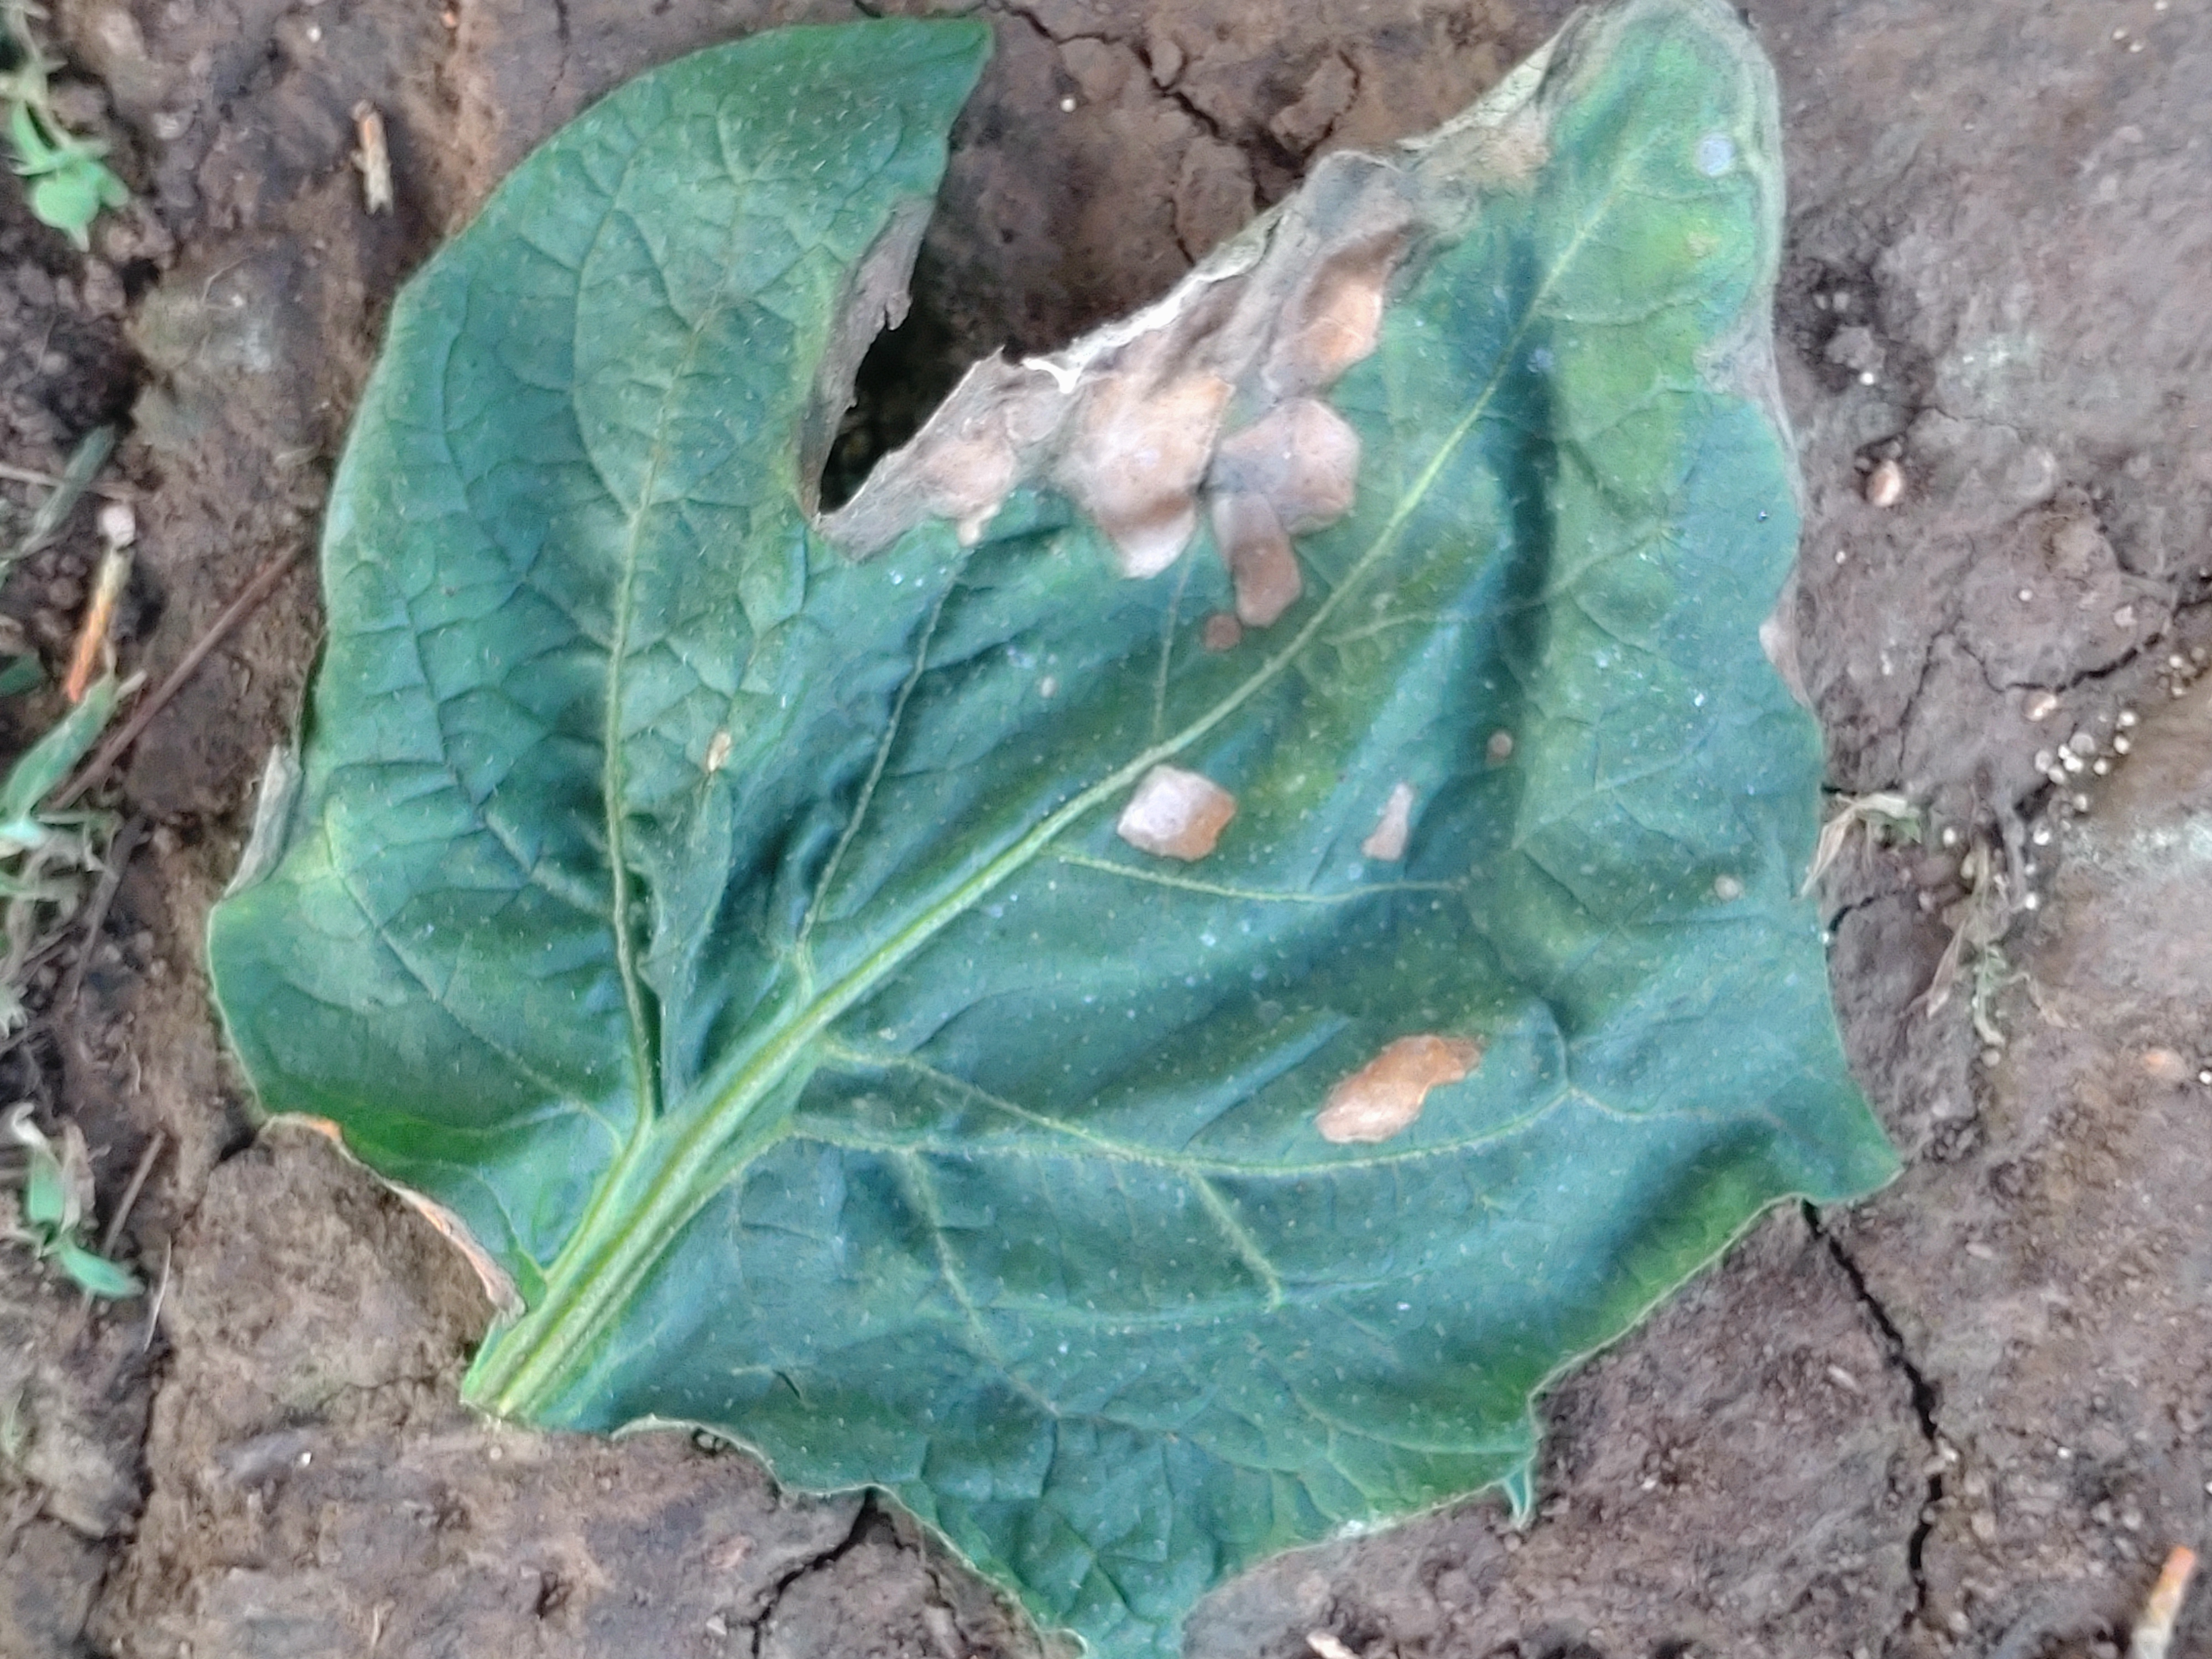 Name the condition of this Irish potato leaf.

early blight
